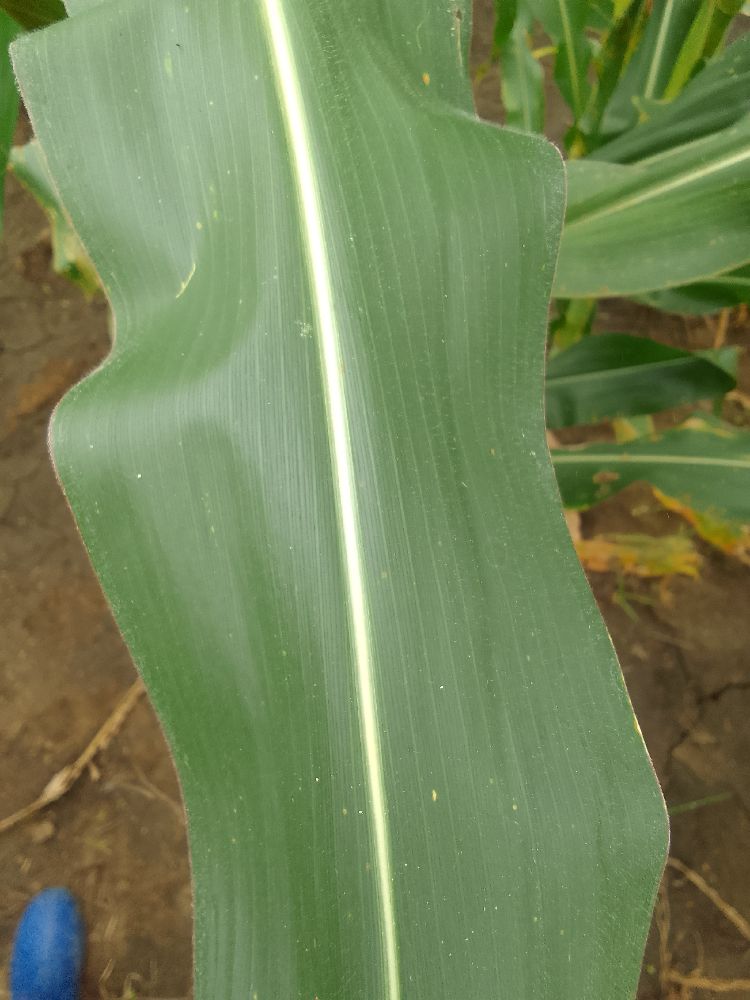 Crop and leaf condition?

maize, healthy
